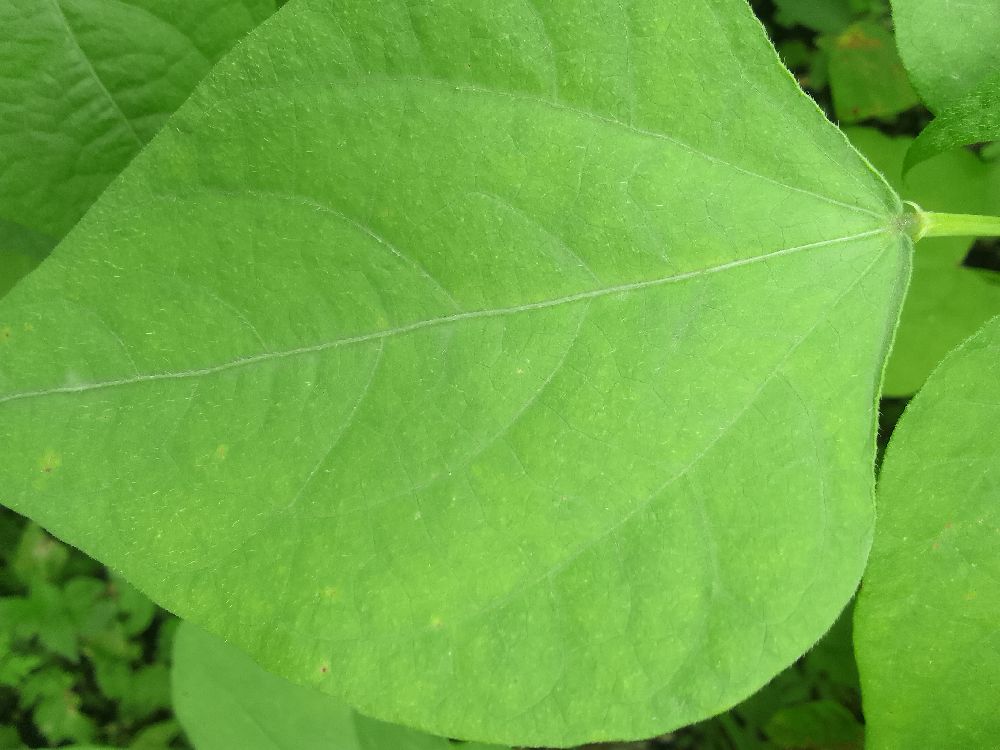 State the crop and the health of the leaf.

common bean, healthy
